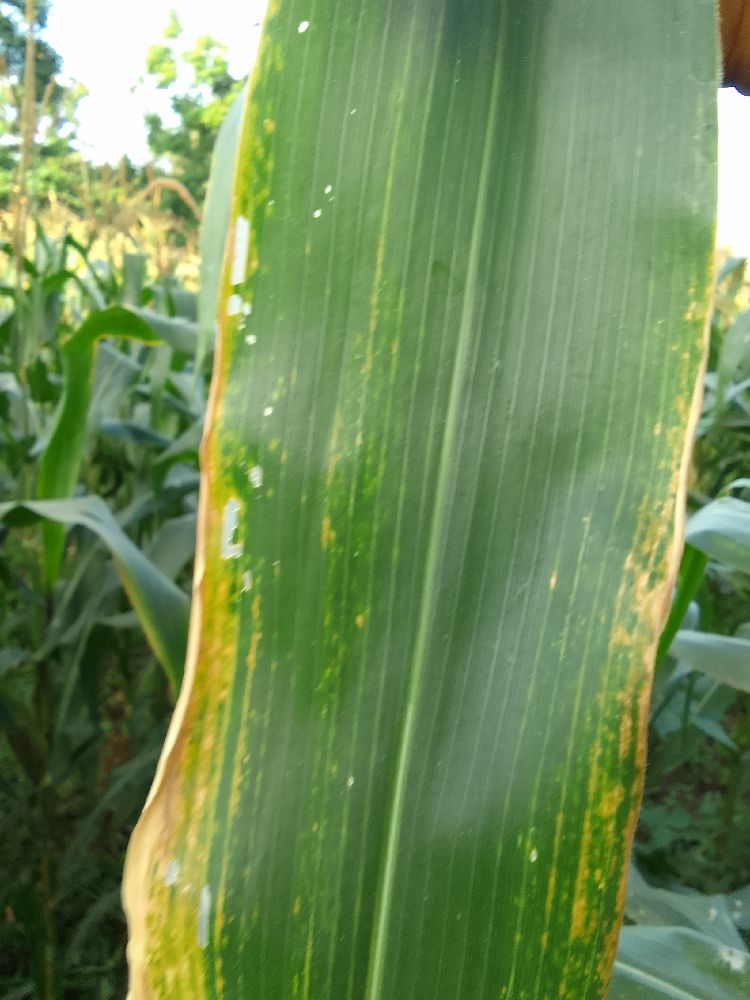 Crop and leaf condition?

maize, maize lethal necrosis
